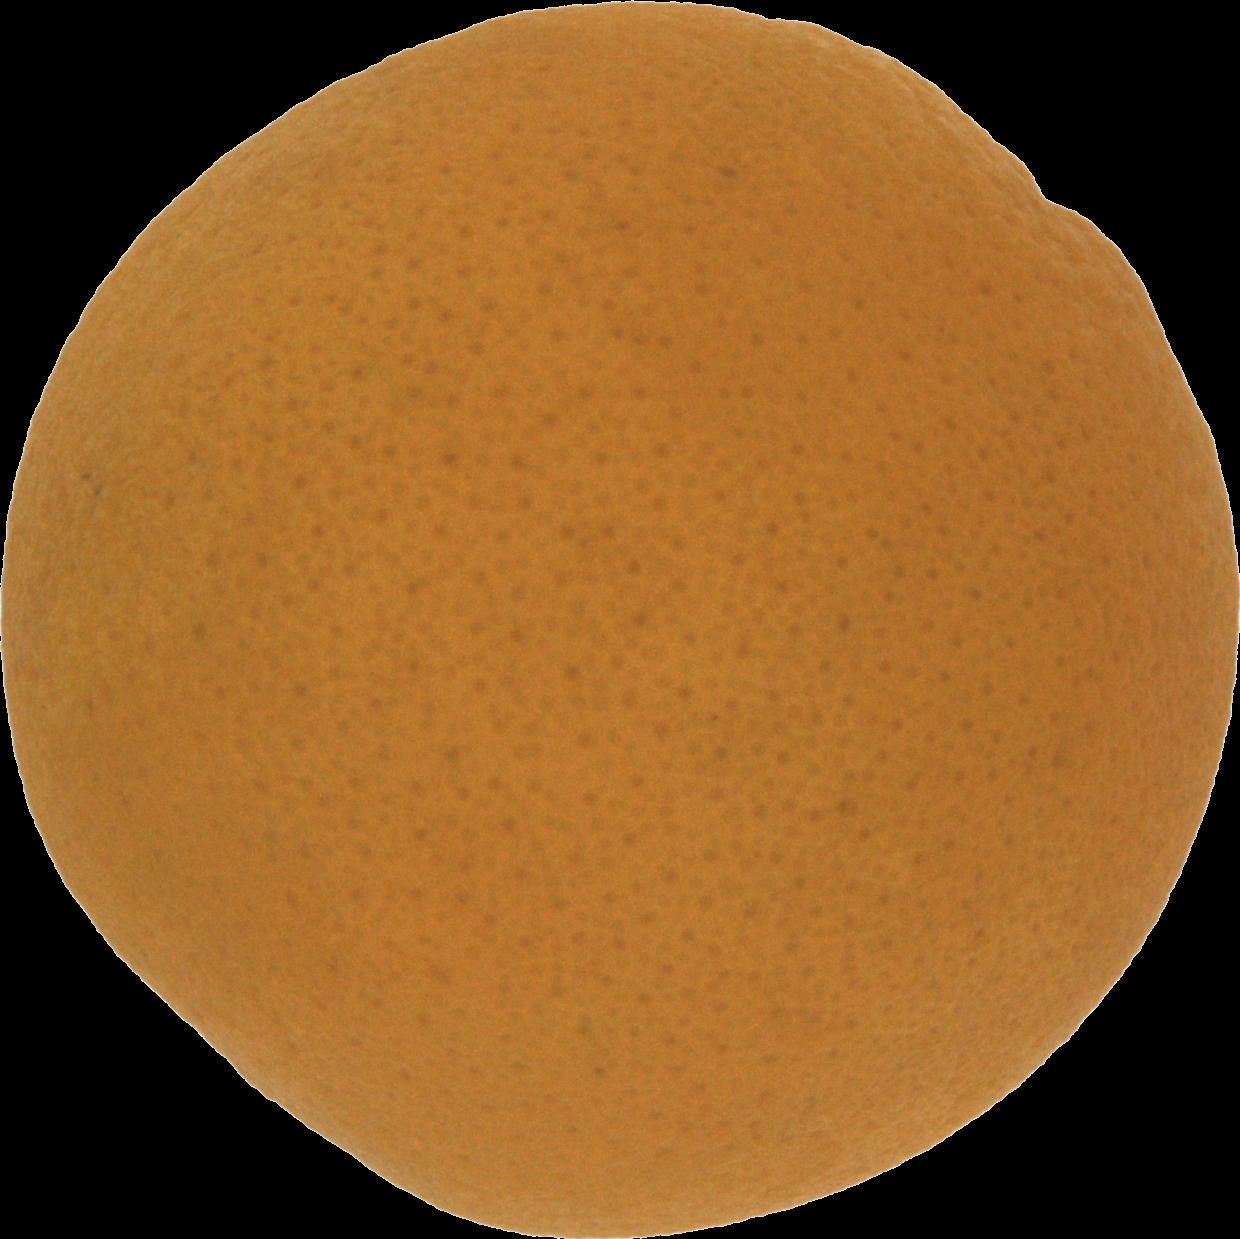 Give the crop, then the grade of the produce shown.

orange, good
